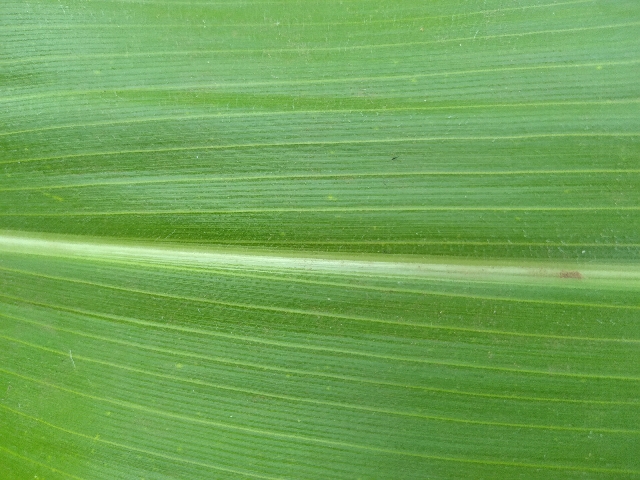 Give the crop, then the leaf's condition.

maize, healthy
